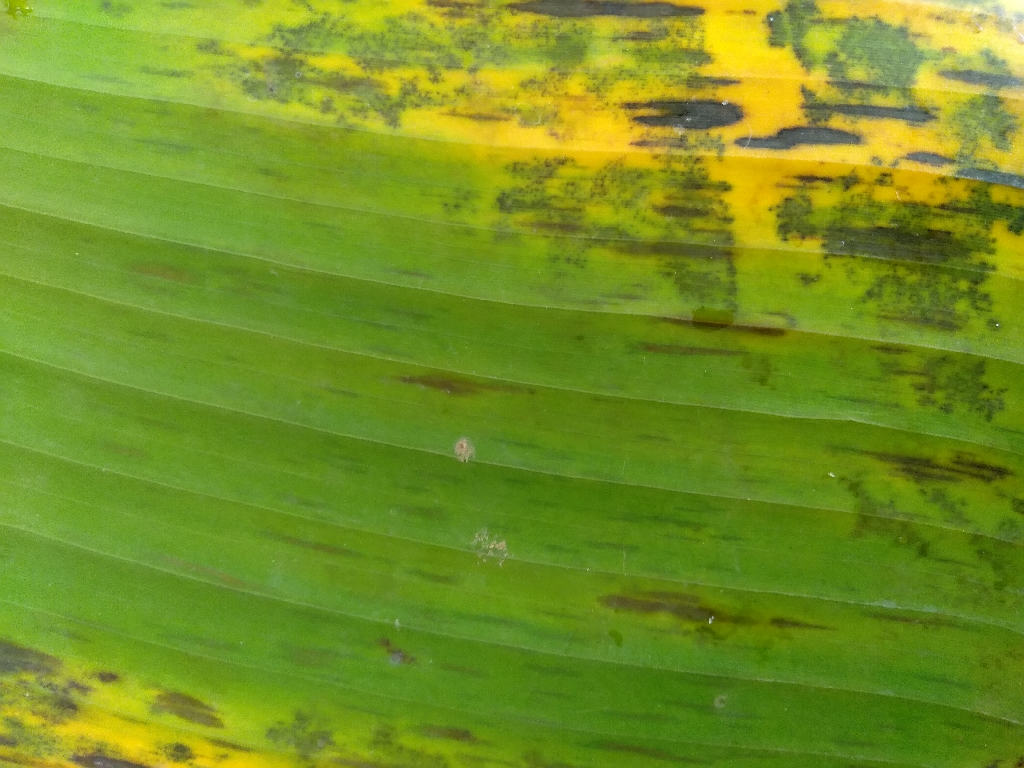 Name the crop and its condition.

banana, black sigatoka
